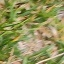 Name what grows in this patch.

grass
